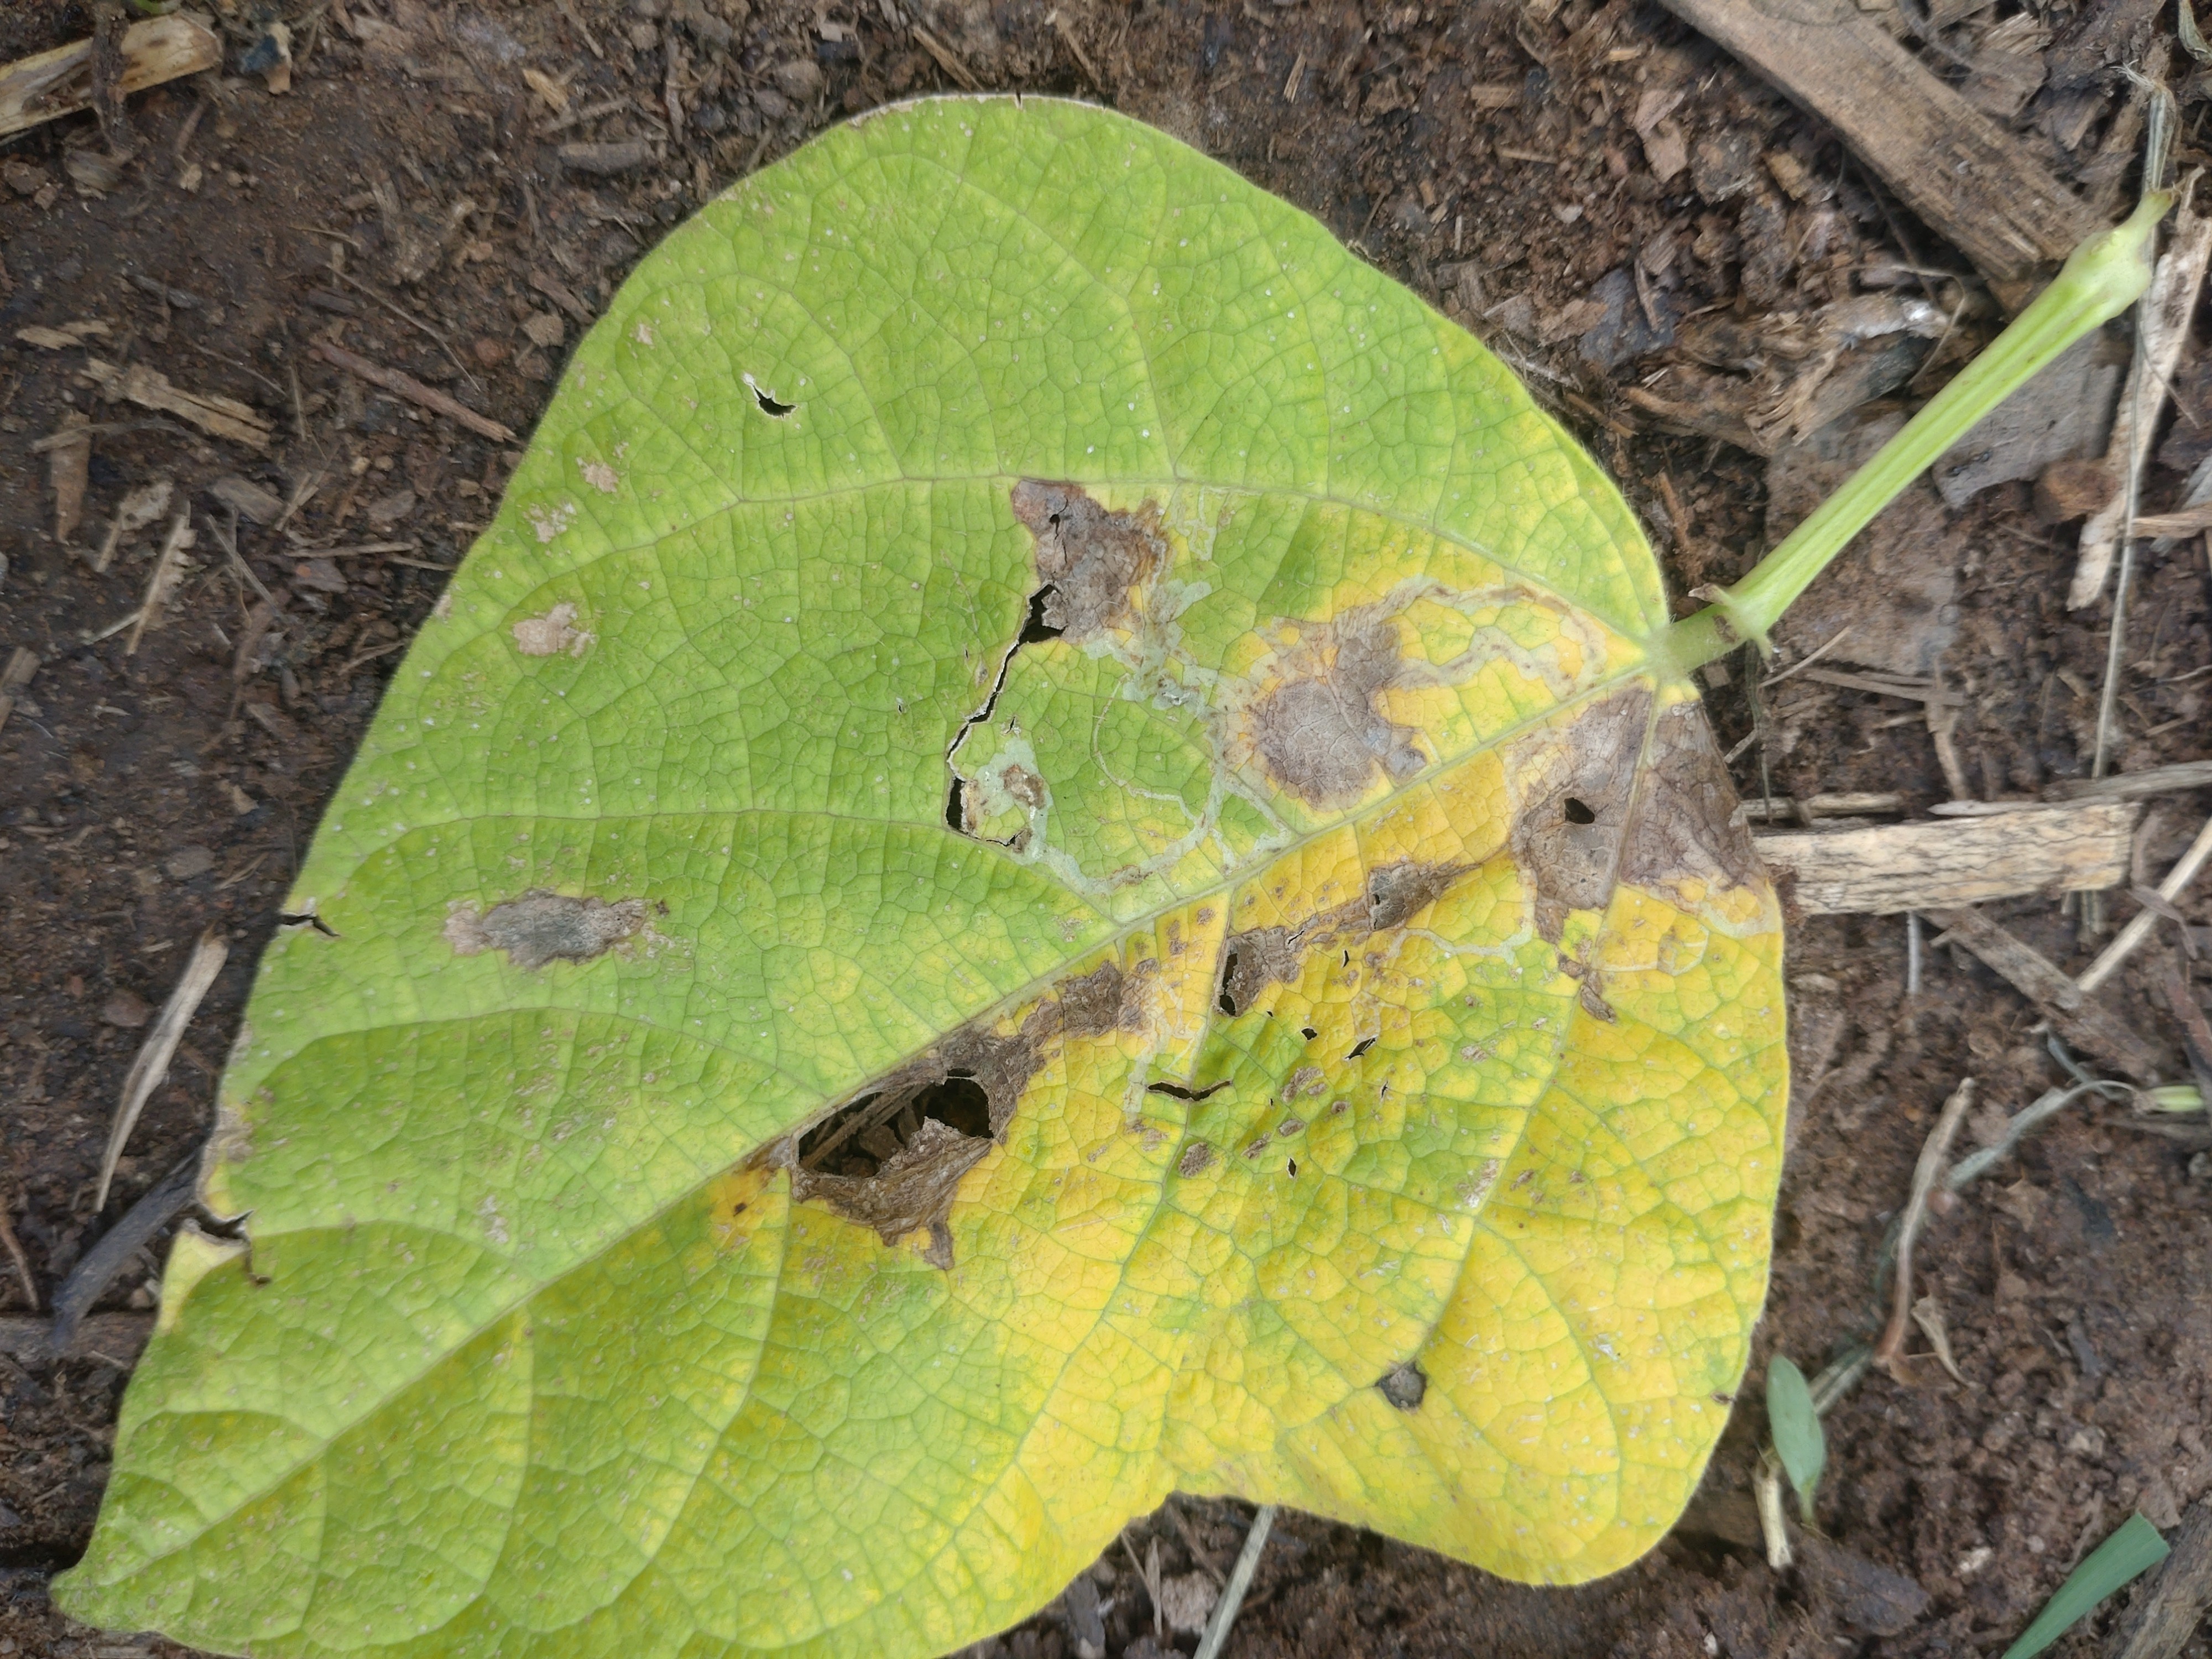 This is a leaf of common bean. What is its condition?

anthracnose
